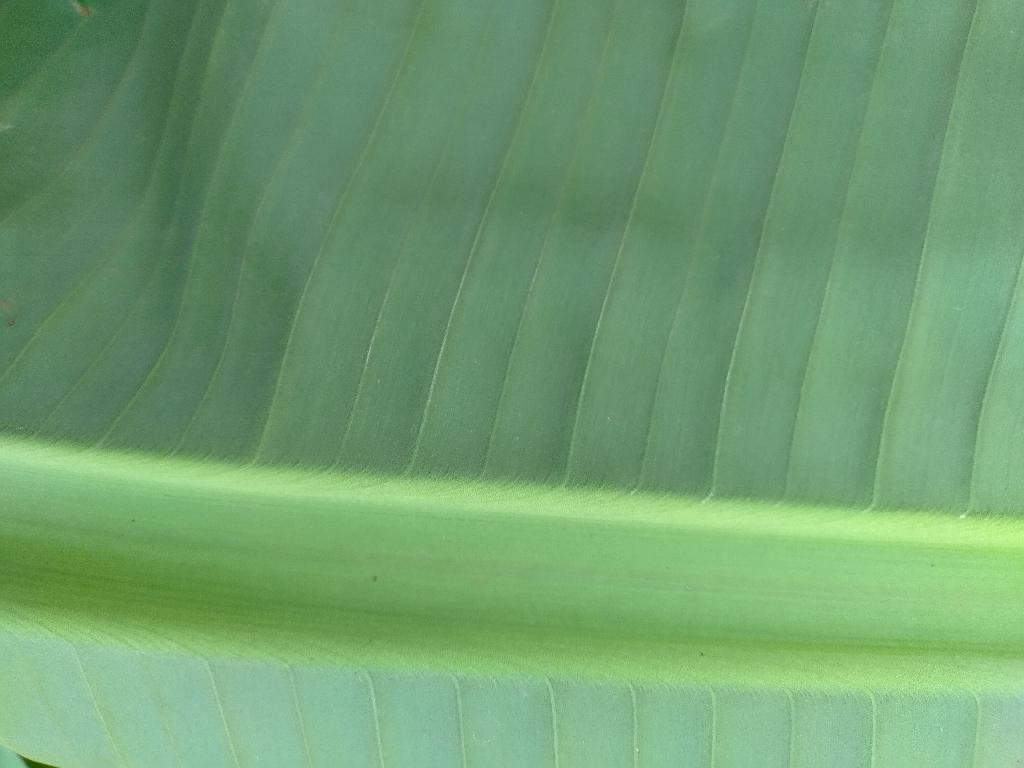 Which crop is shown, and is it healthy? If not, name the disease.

banana, healthy
